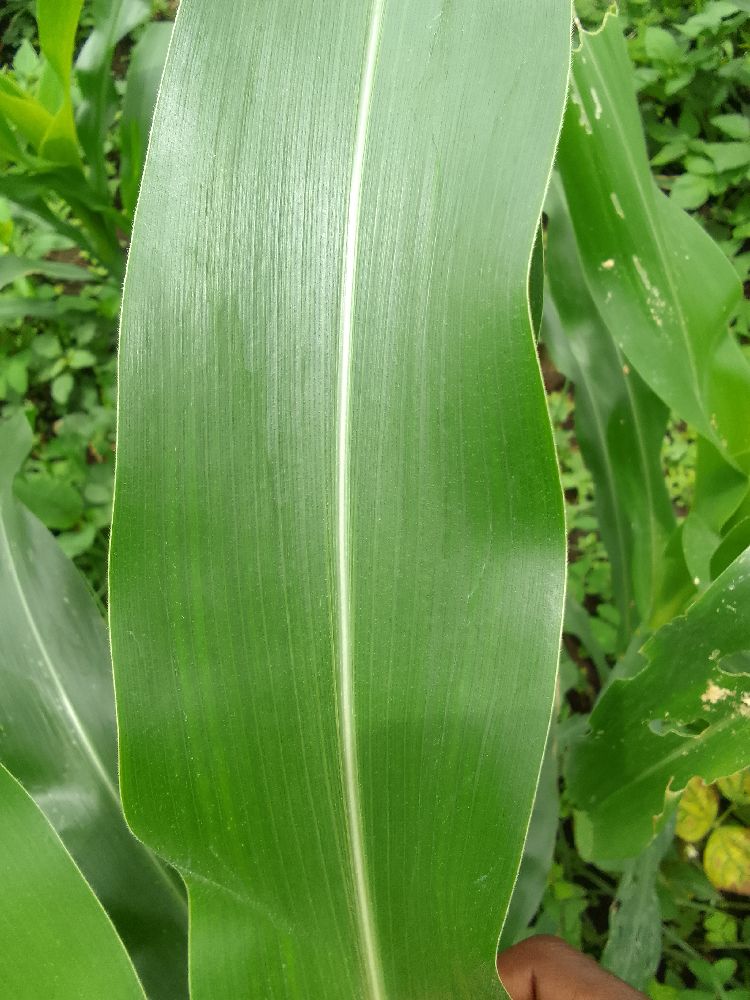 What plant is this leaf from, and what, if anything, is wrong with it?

maize, healthy
